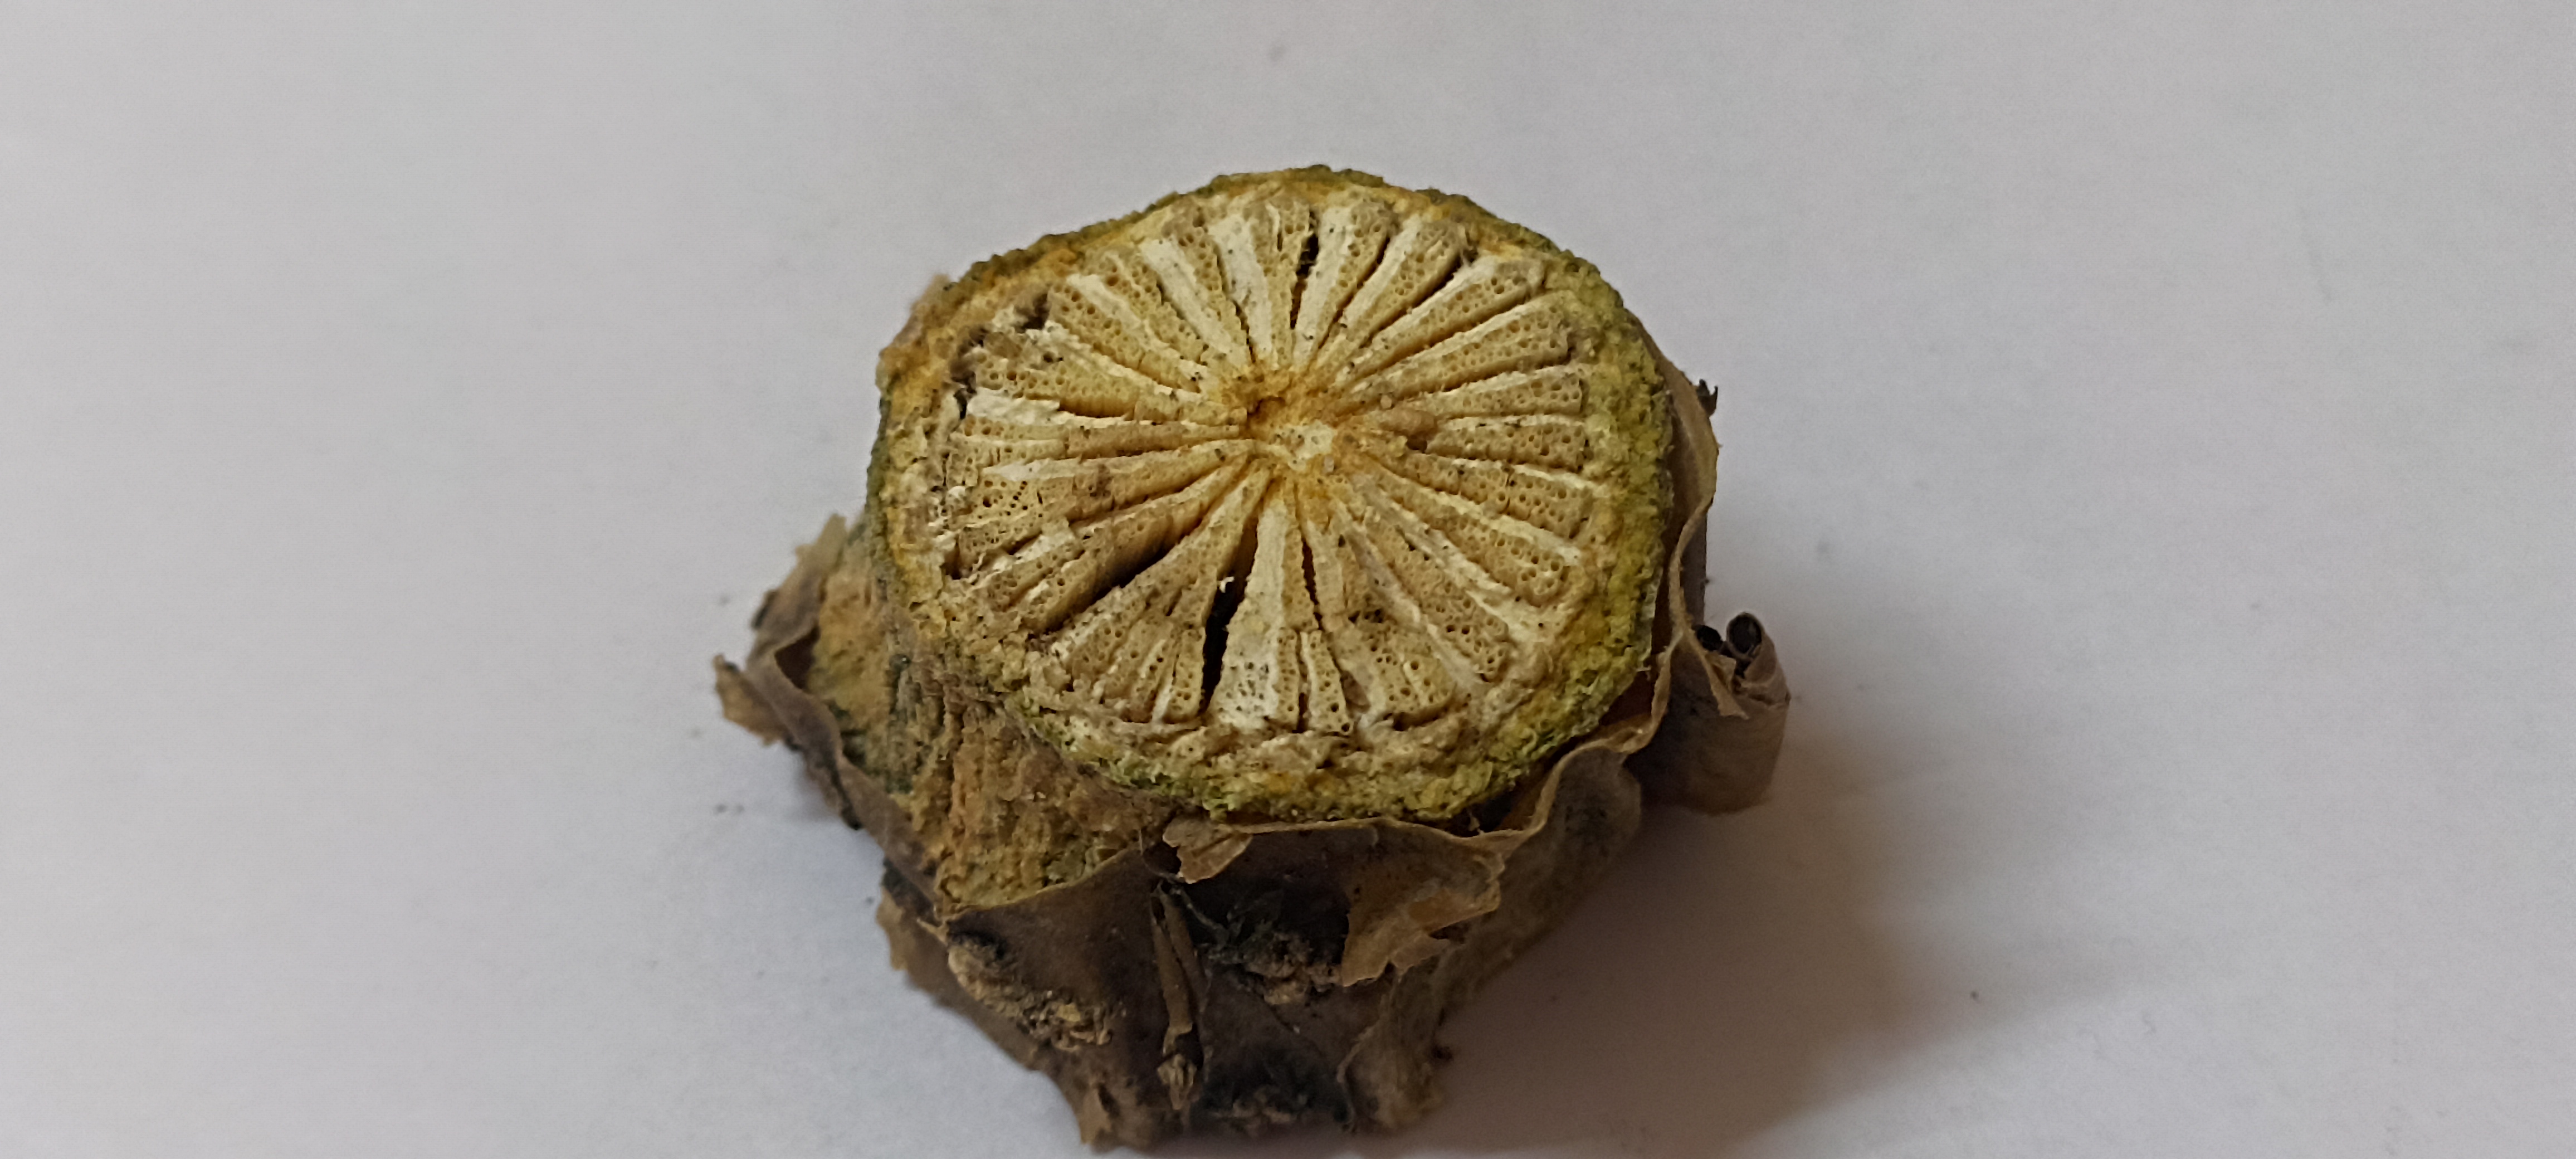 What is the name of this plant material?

gulvel
